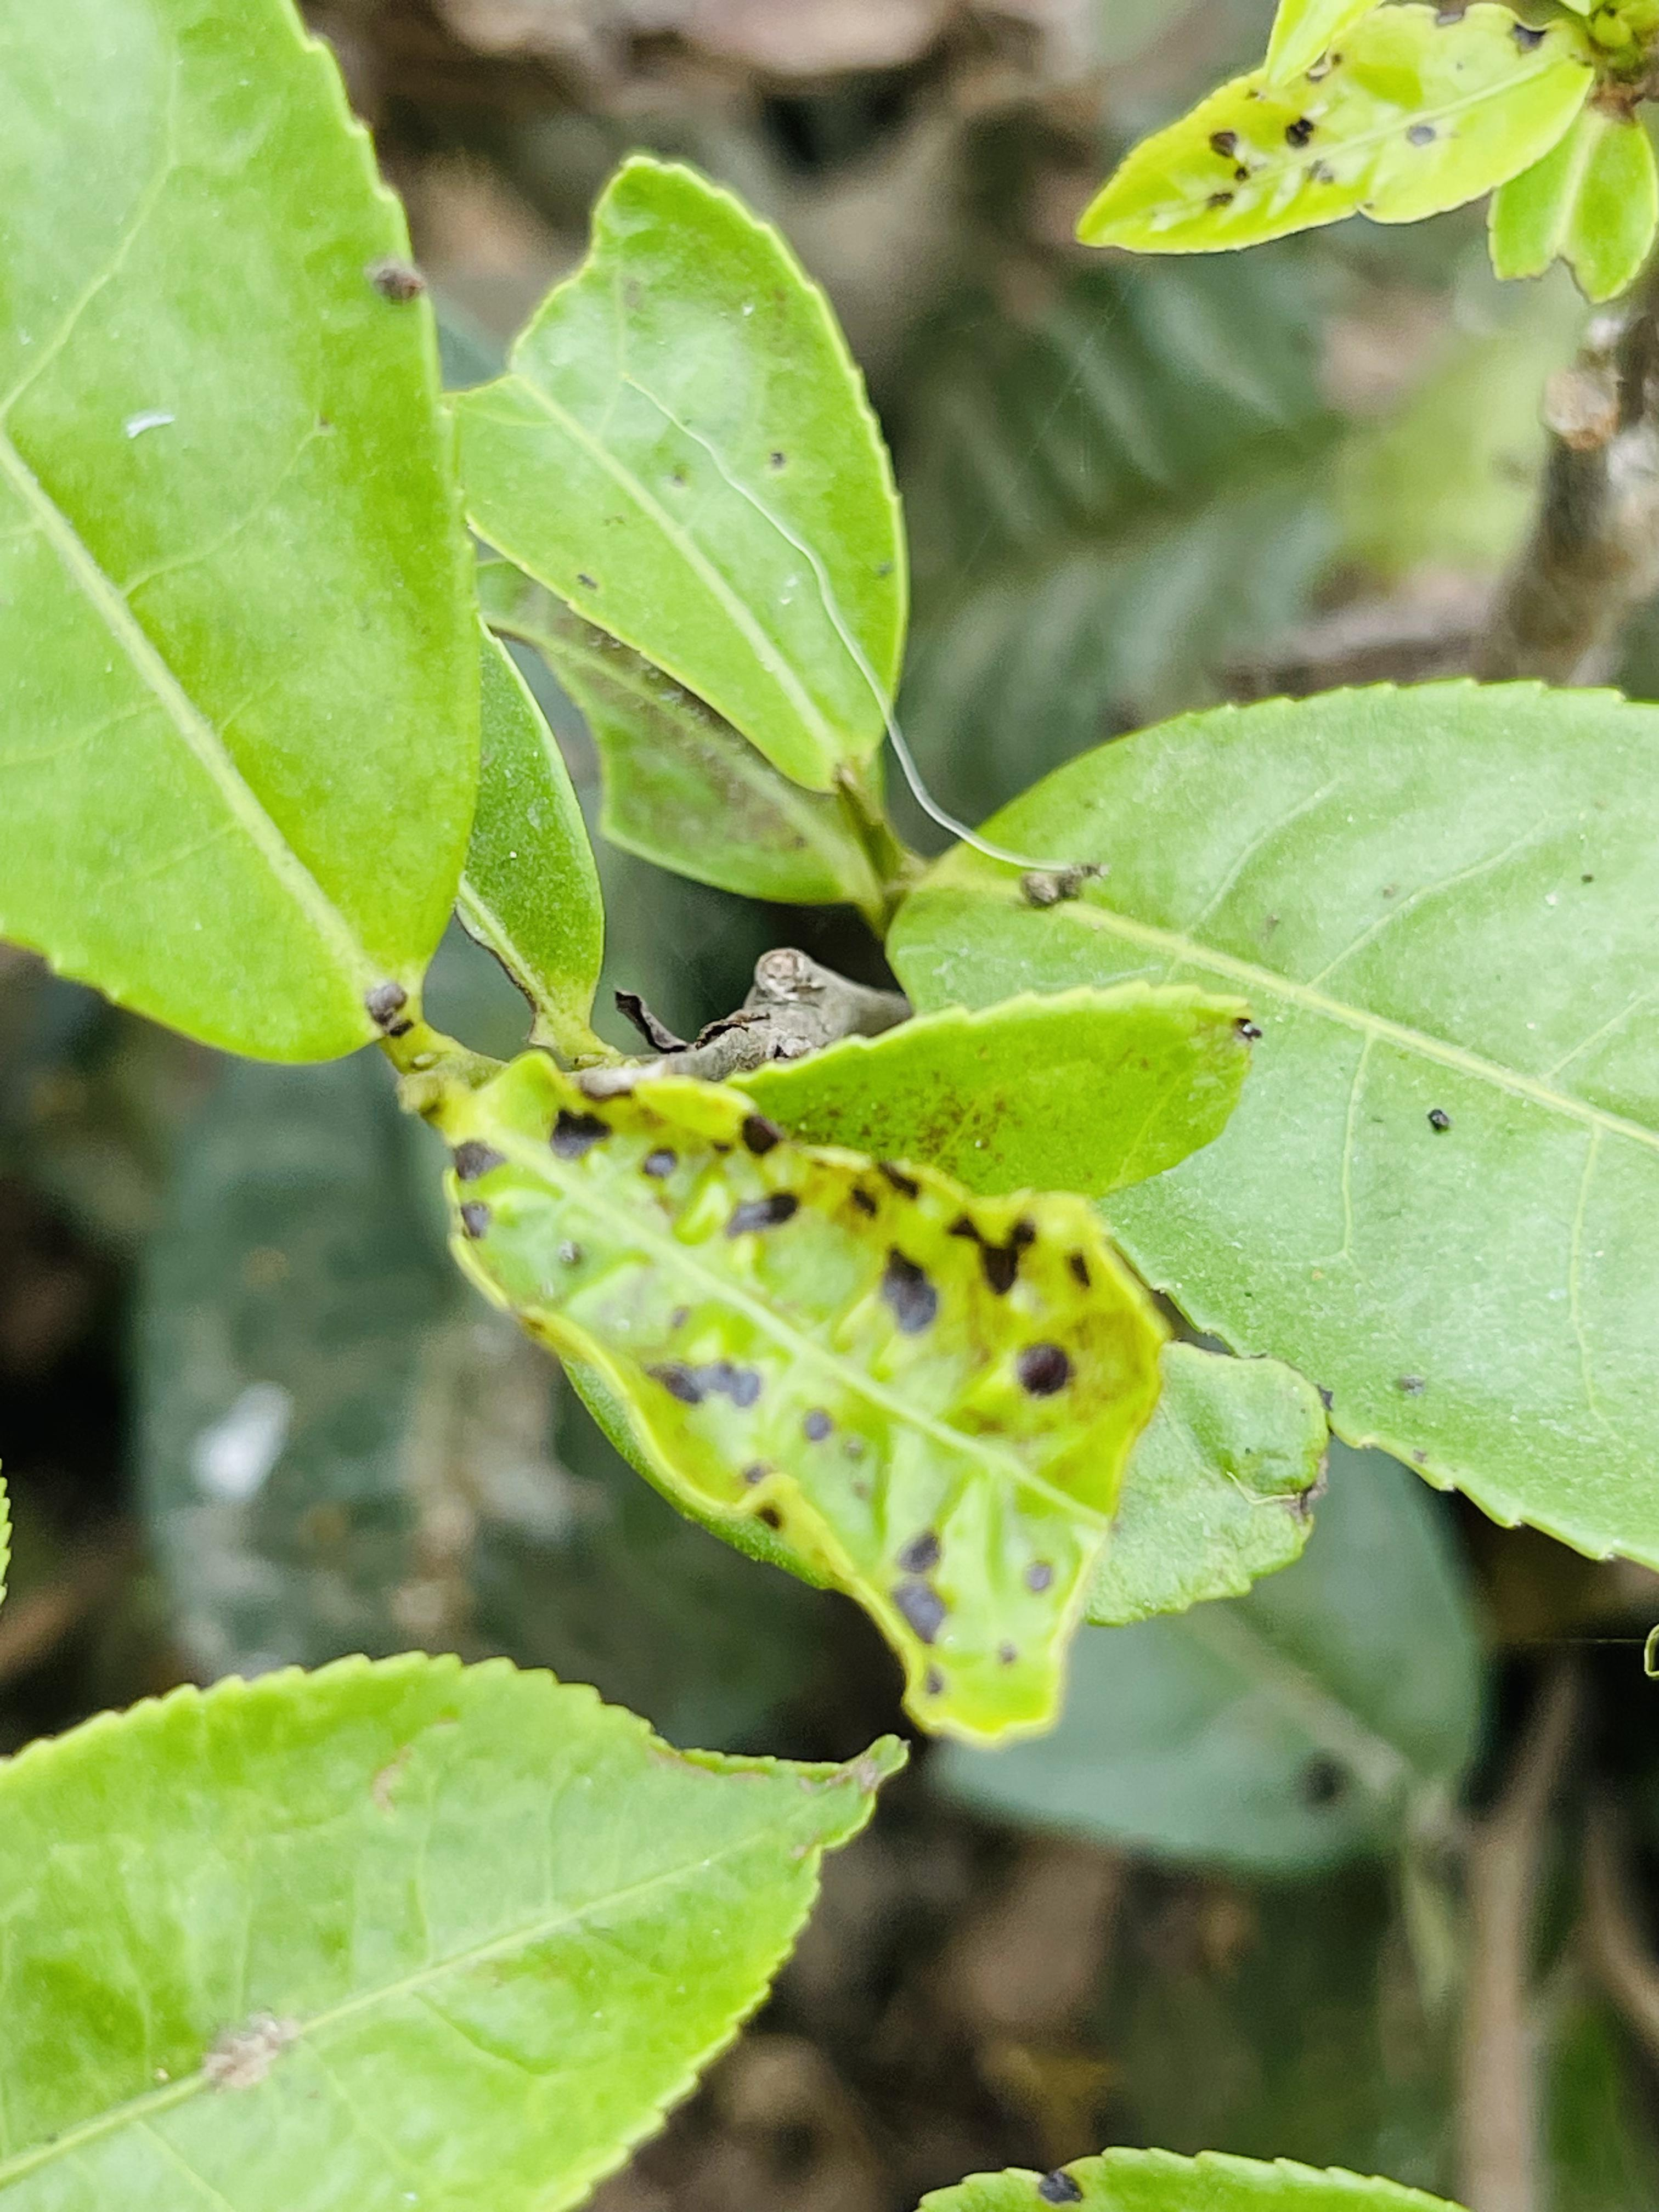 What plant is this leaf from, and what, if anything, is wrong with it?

tea, helopeltis
